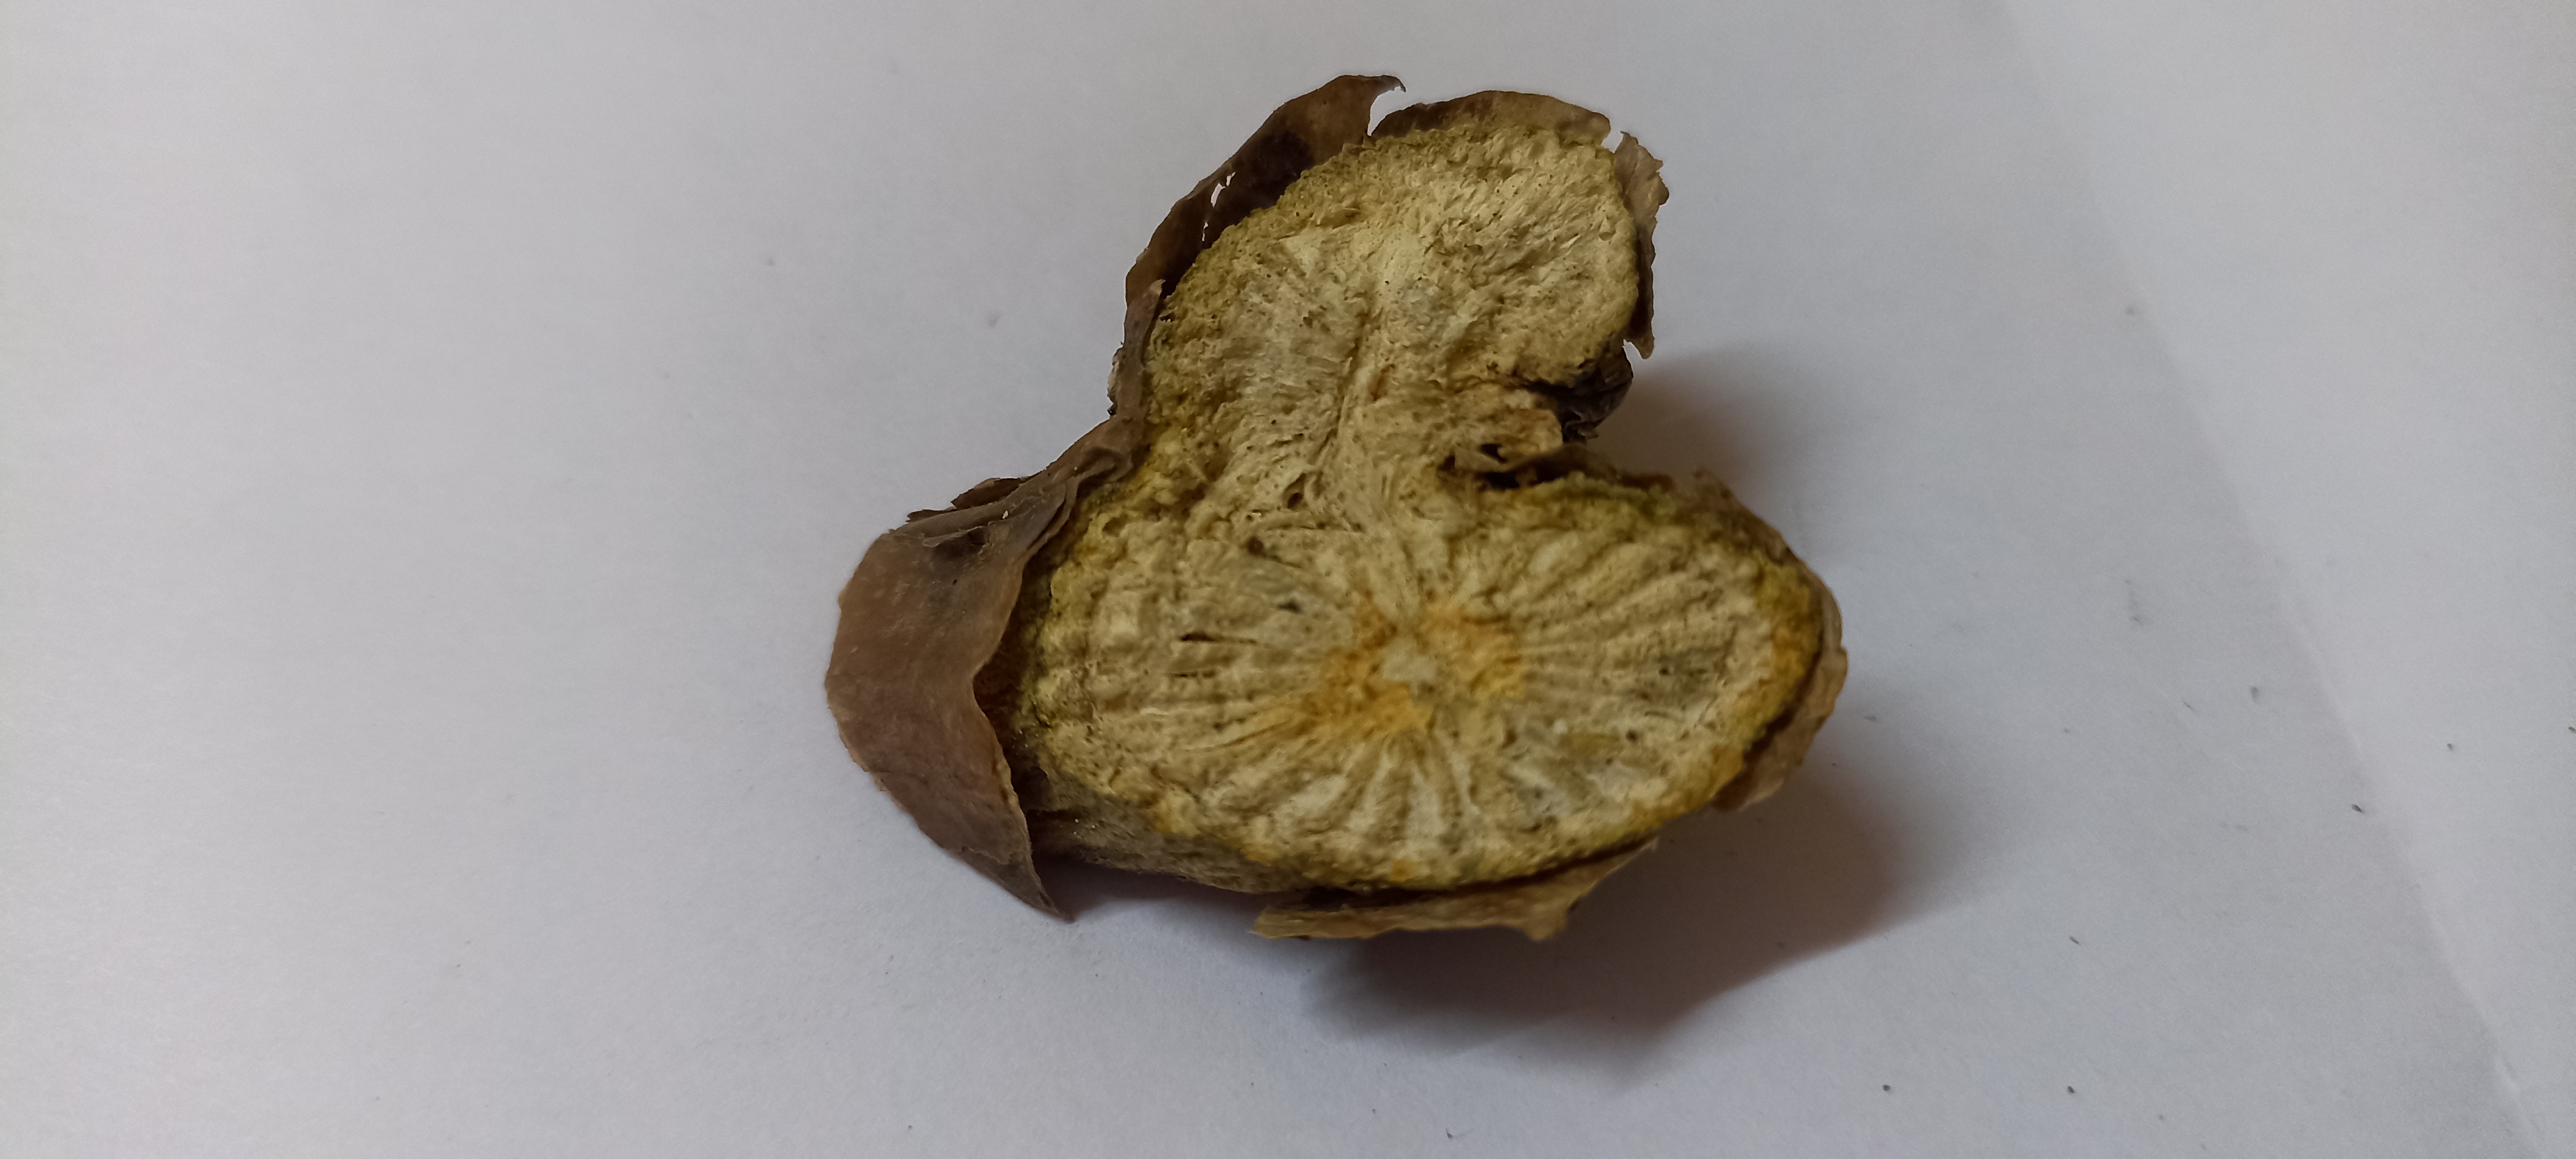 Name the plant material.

gulvel
